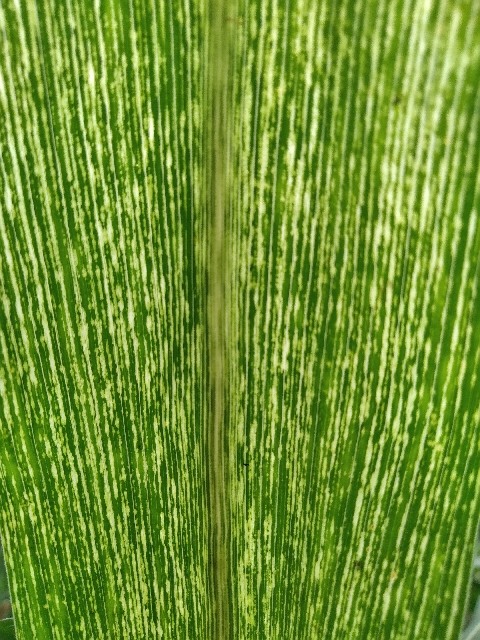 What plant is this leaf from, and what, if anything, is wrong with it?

maize, maize streak virus
